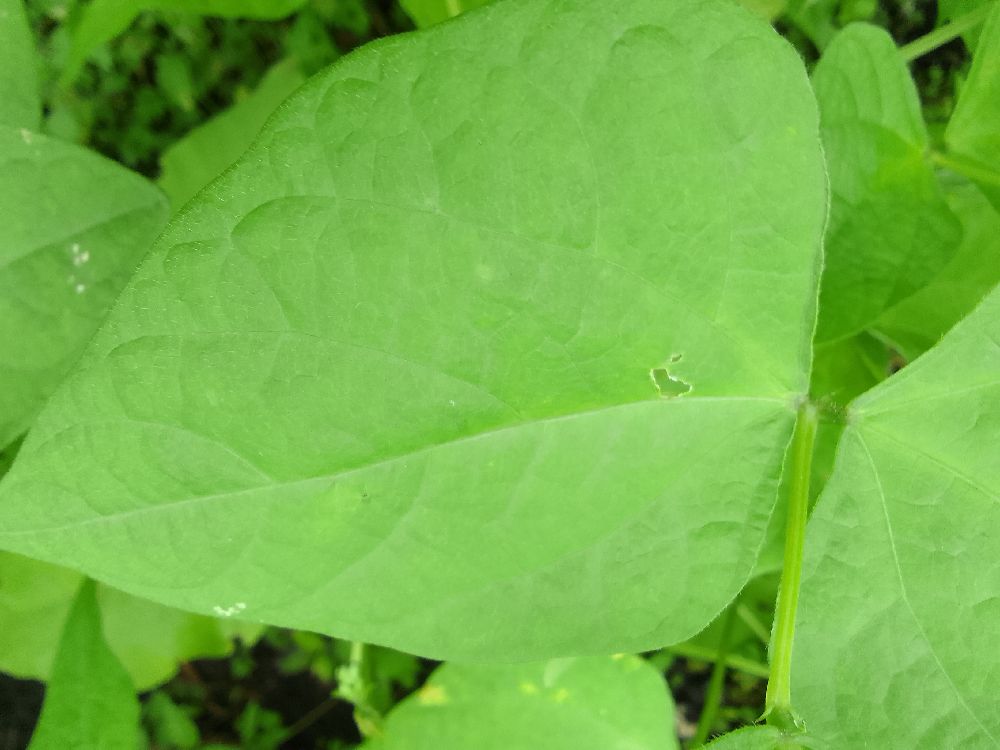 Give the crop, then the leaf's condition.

common bean, healthy
